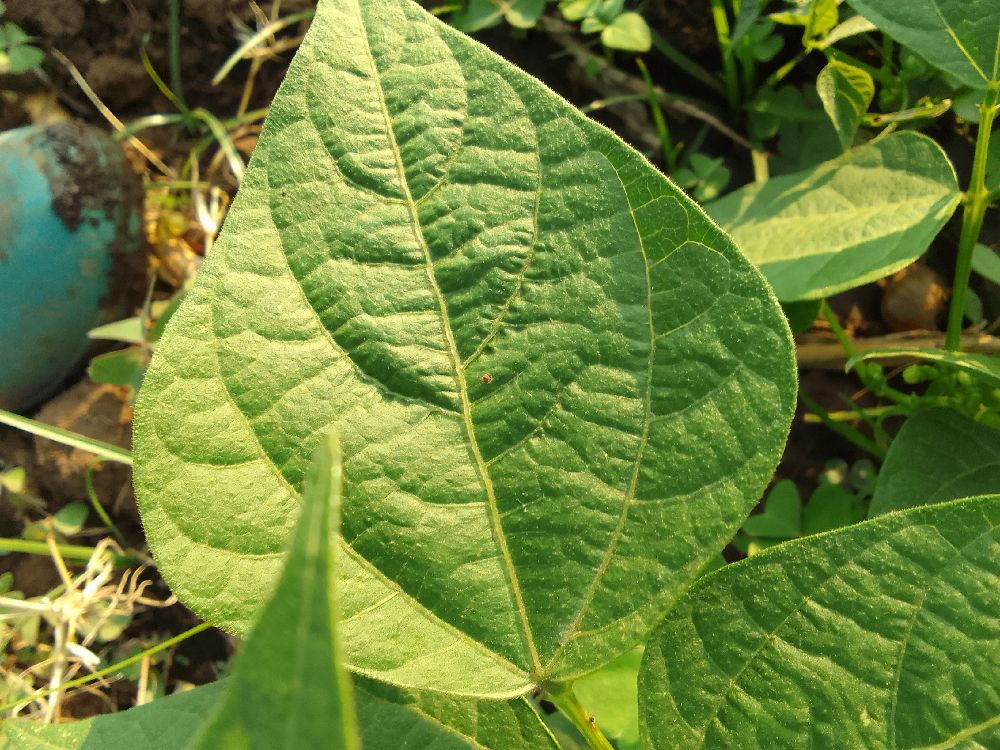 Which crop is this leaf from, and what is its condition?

common bean, healthy
